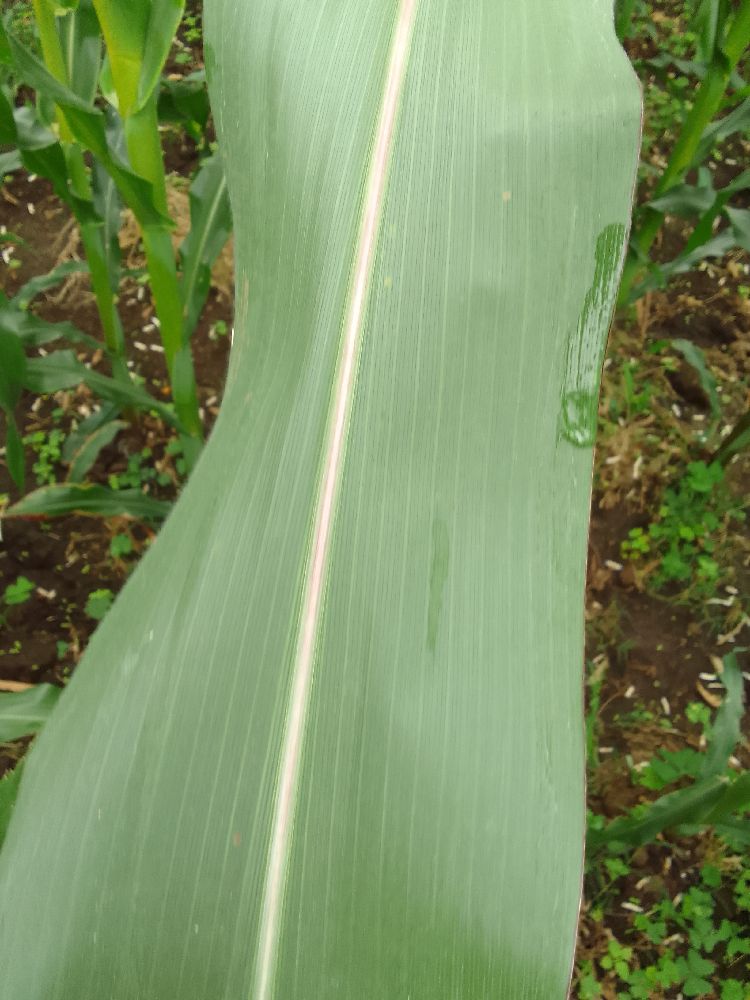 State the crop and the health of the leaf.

maize, healthy
